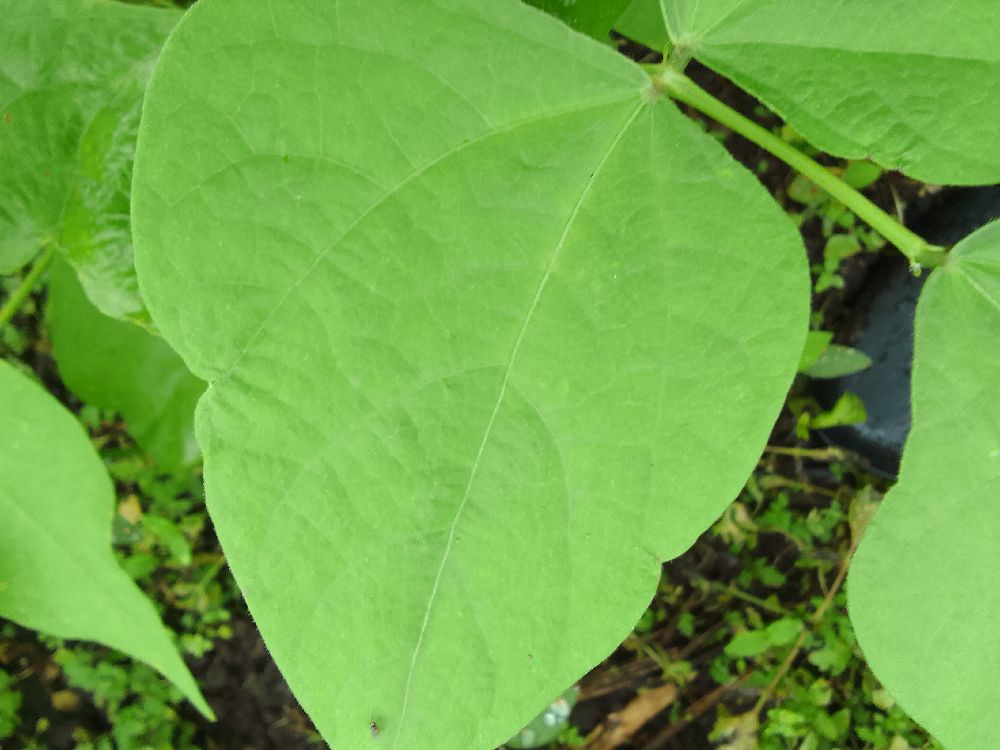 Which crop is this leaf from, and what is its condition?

common bean, healthy
